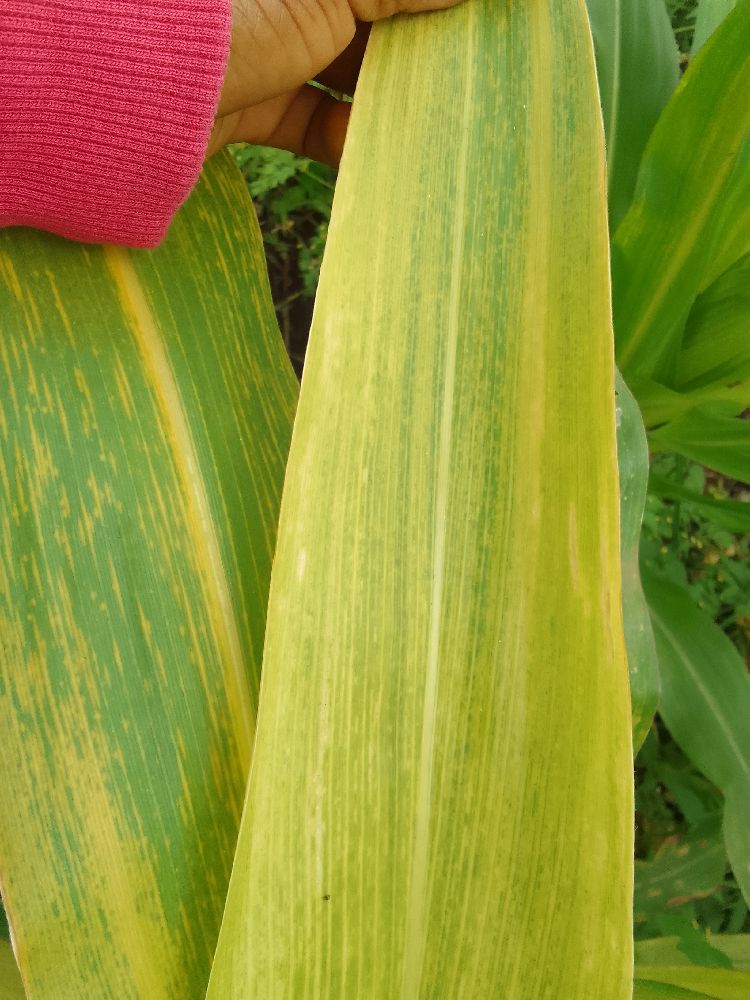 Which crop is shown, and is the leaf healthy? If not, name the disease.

maize, maize lethal necrosis
